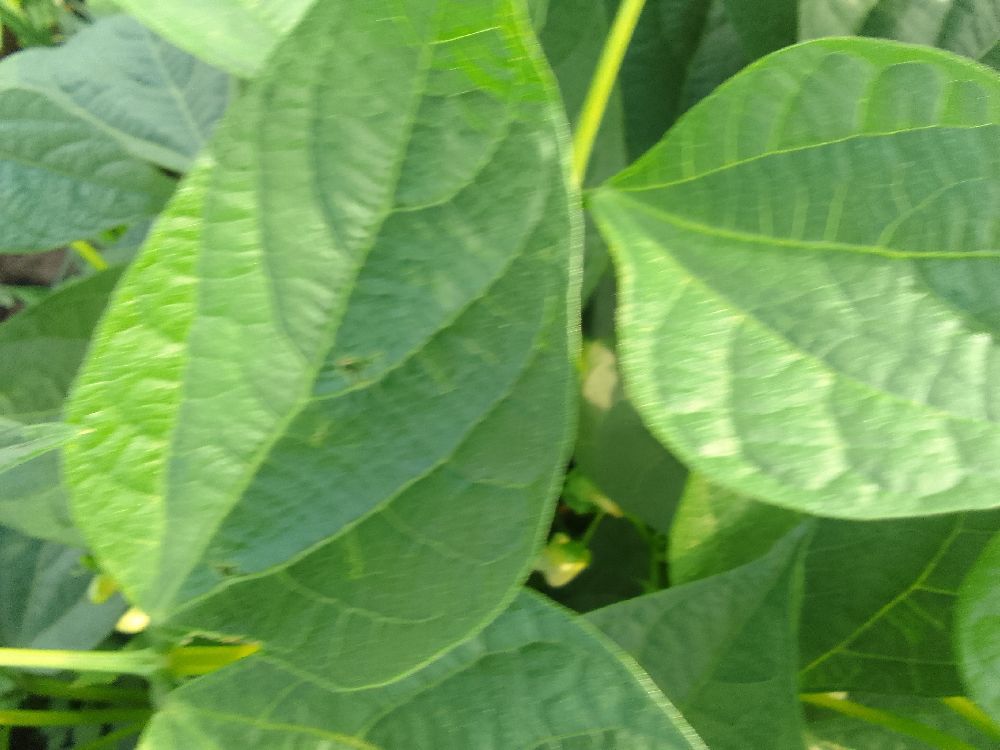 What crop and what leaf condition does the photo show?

common bean, healthy
